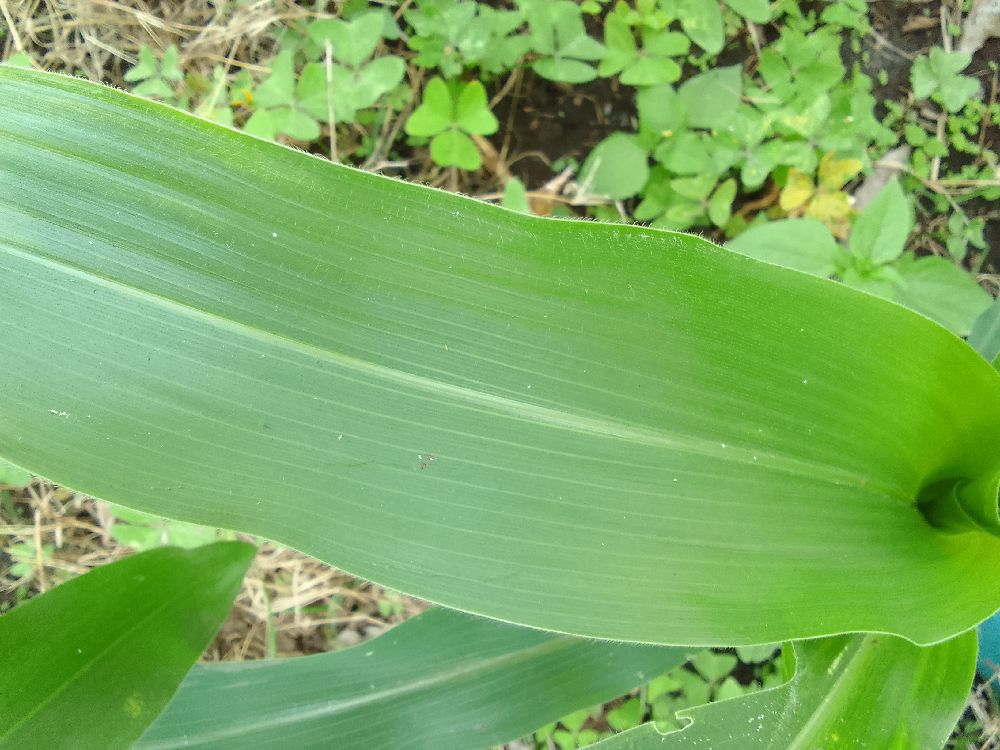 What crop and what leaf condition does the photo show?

maize, healthy
